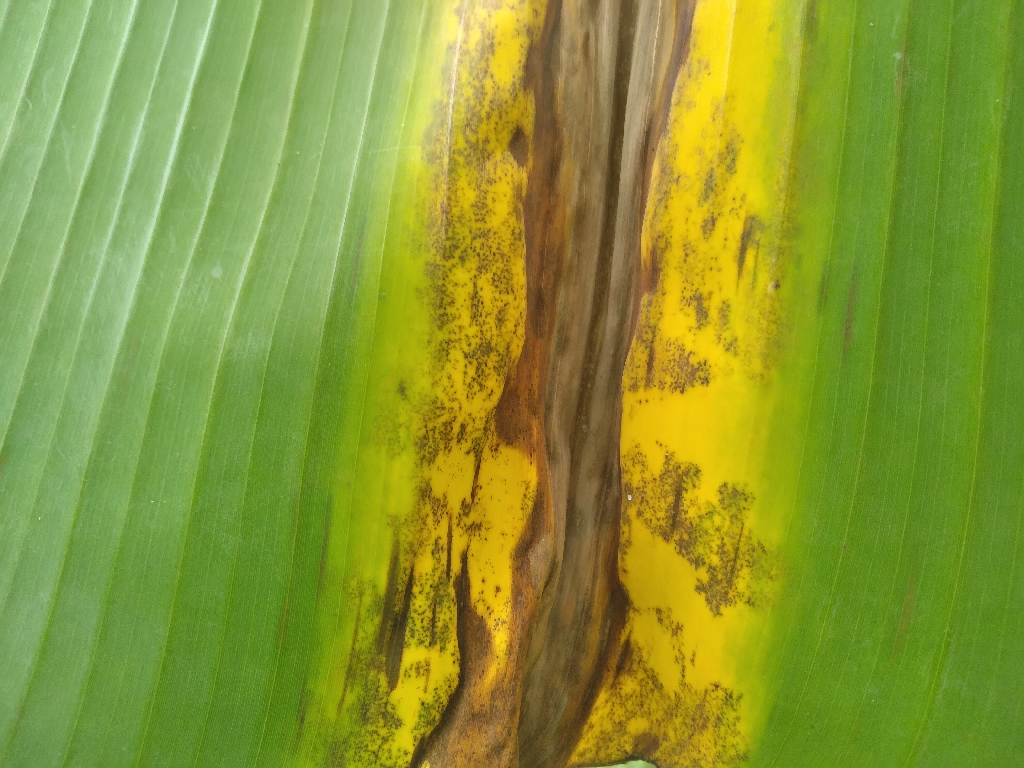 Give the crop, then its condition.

banana, black sigatoka
